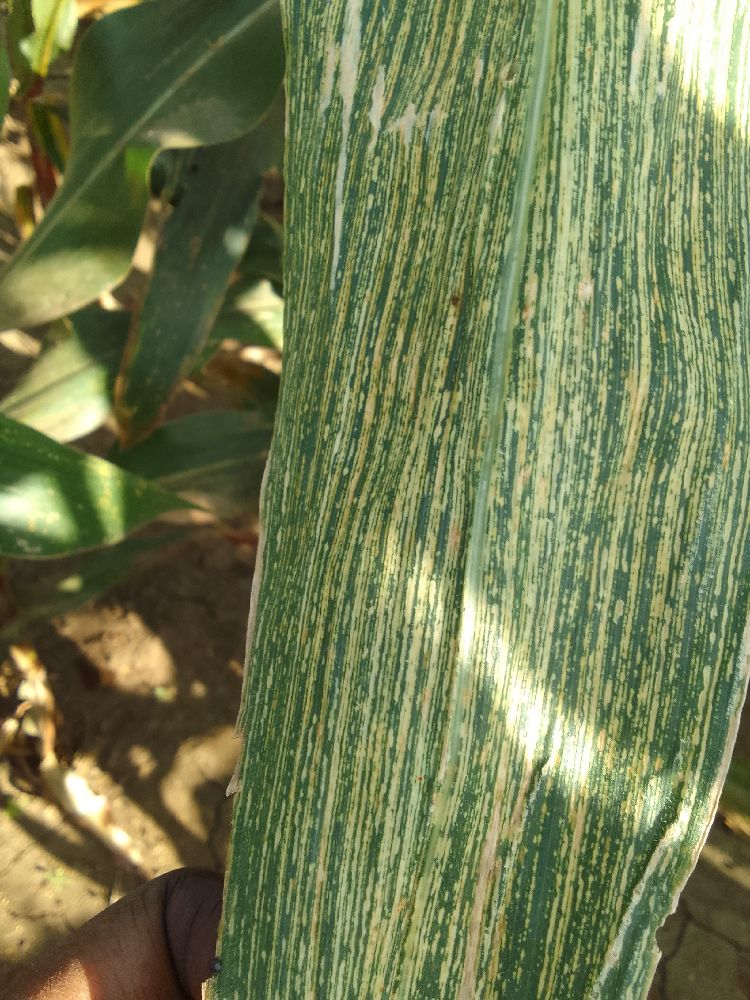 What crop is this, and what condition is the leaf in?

maize, maize streak virus
